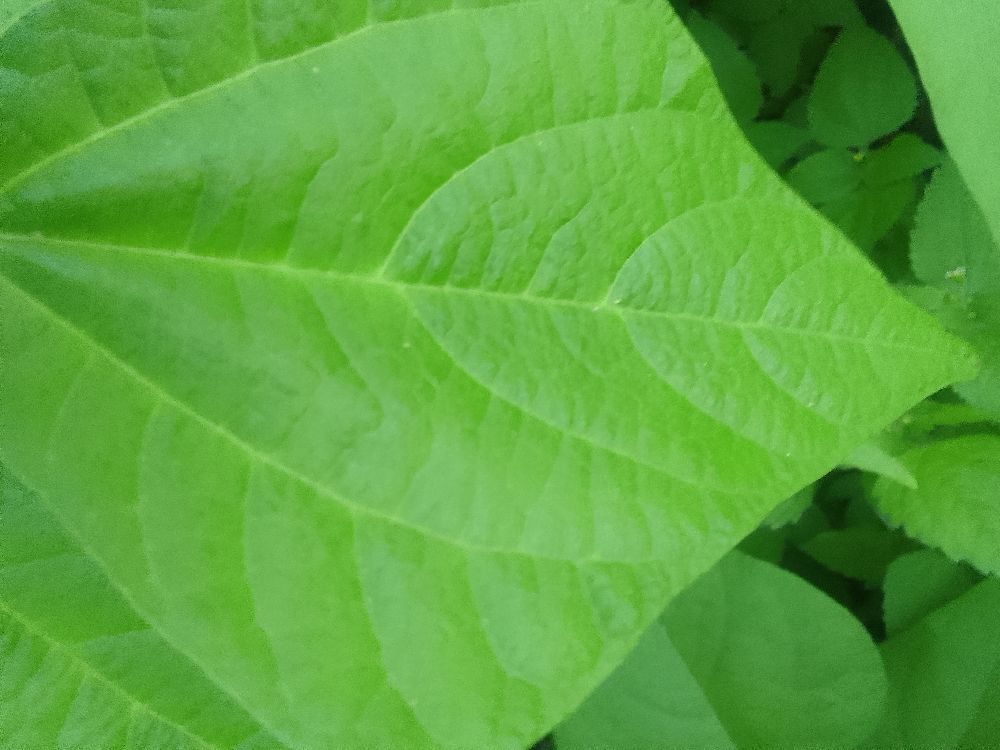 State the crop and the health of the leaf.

common bean, healthy
